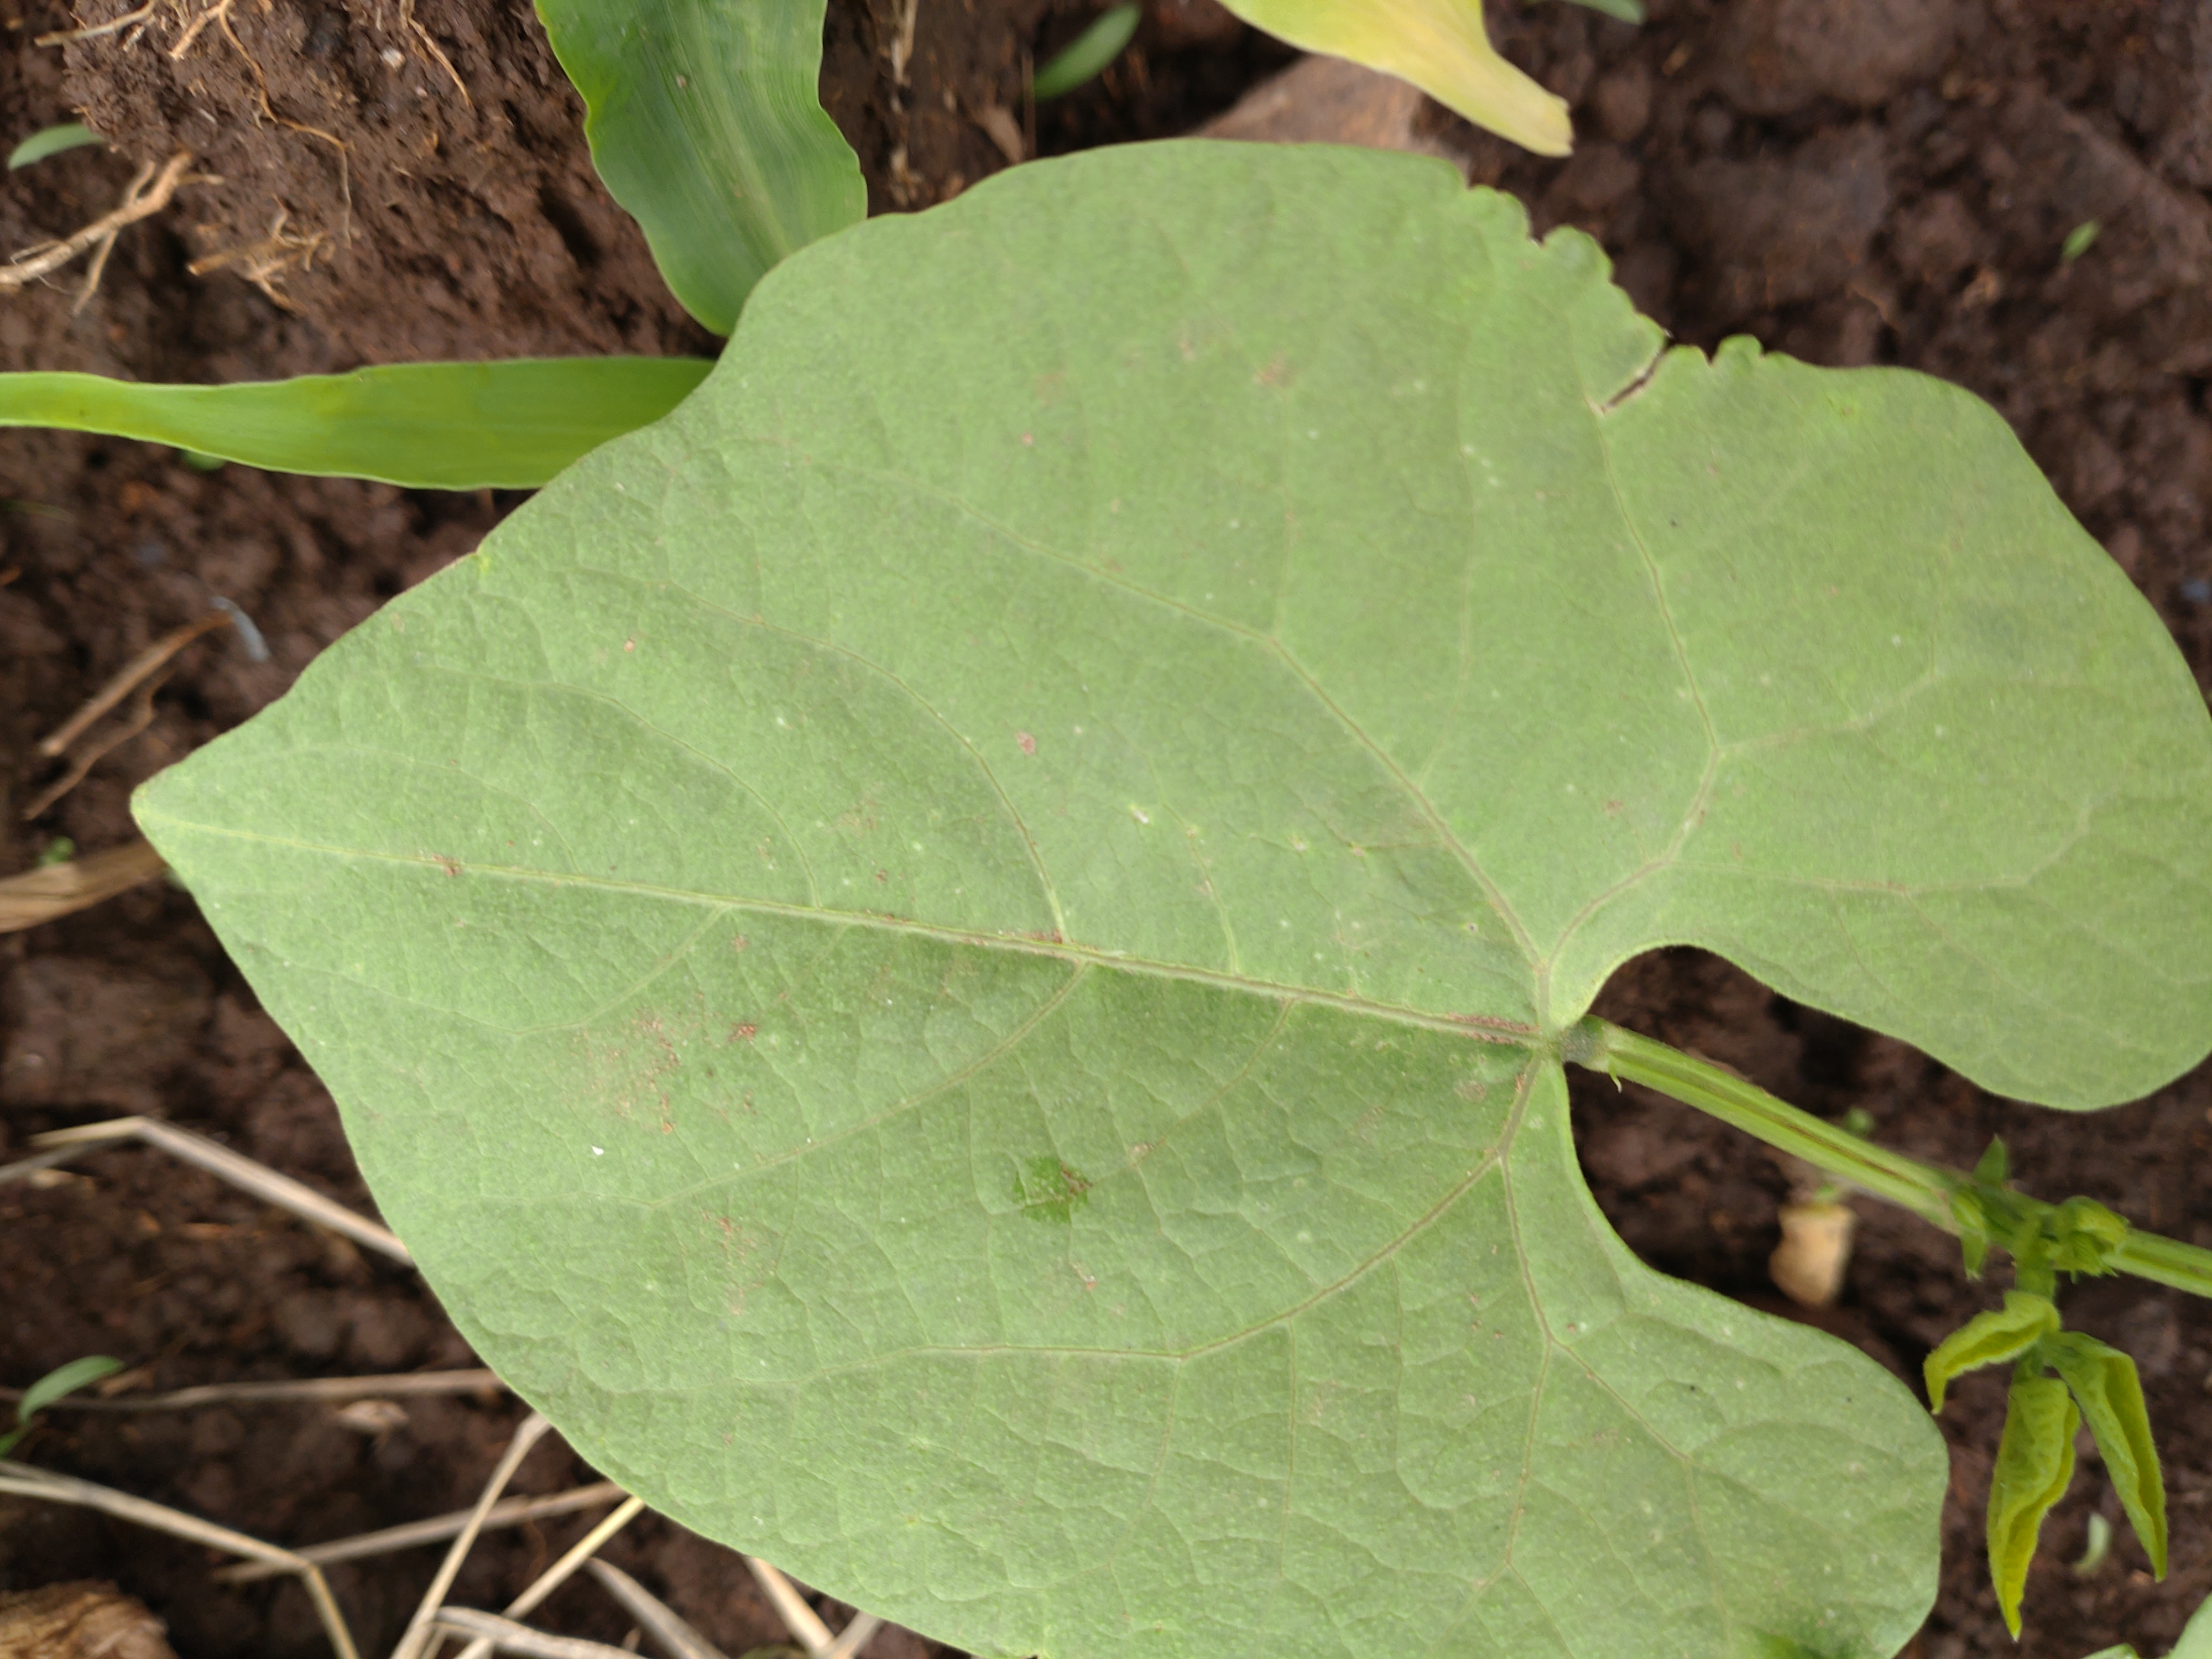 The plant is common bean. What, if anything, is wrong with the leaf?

healthy
